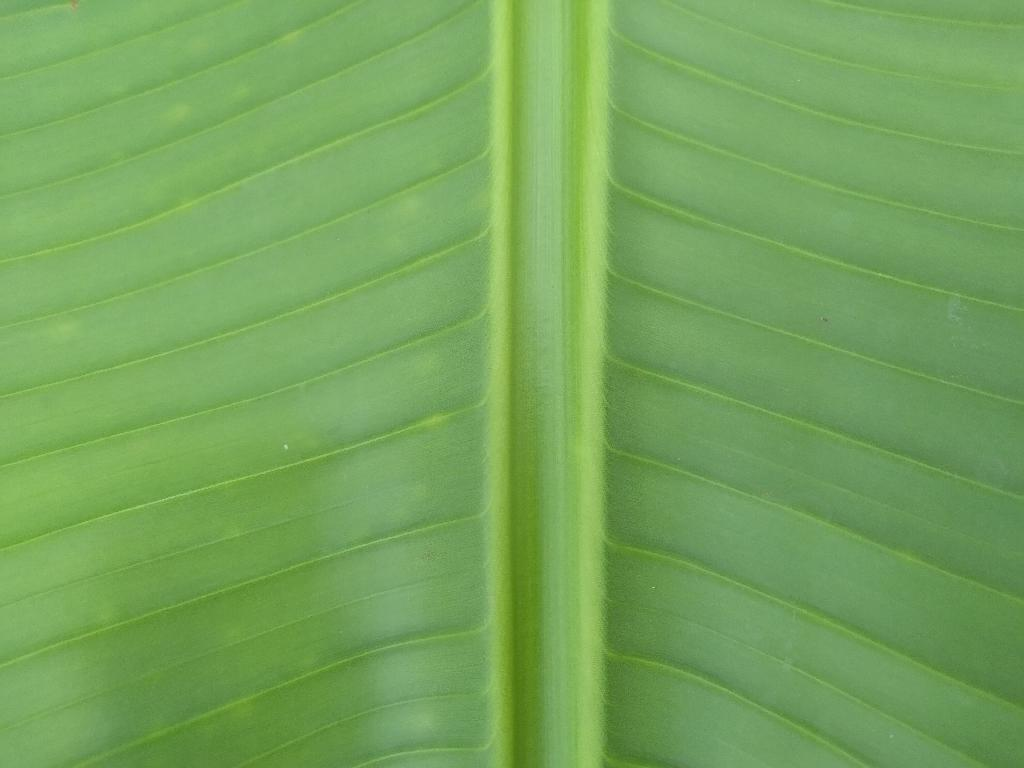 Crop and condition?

banana, healthy
